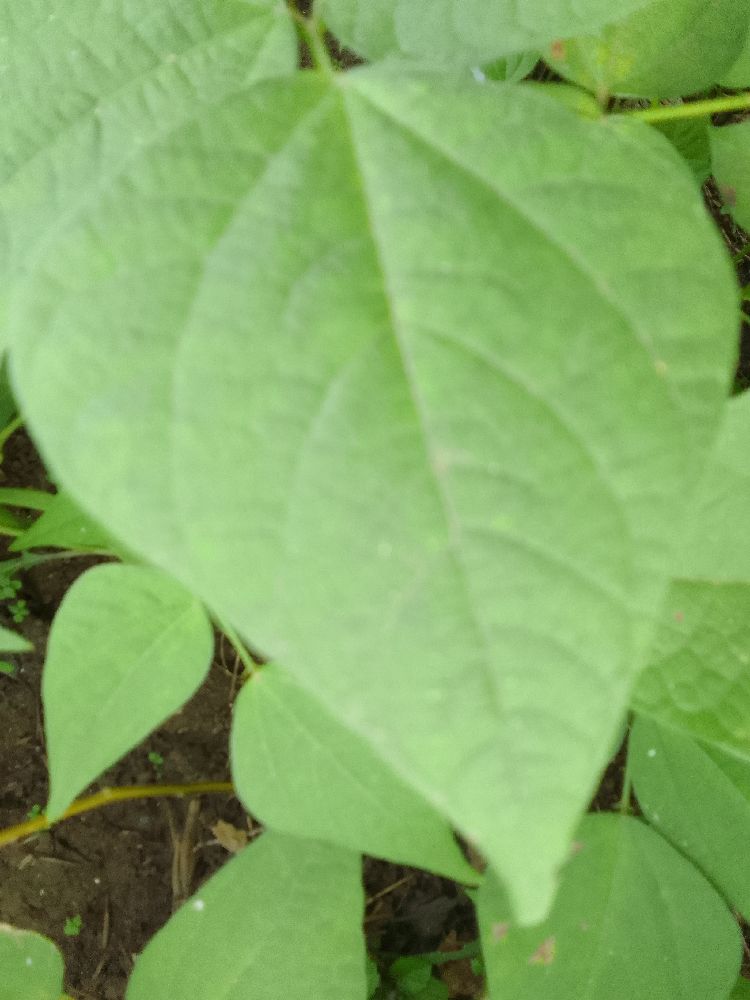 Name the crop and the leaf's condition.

common bean, healthy
